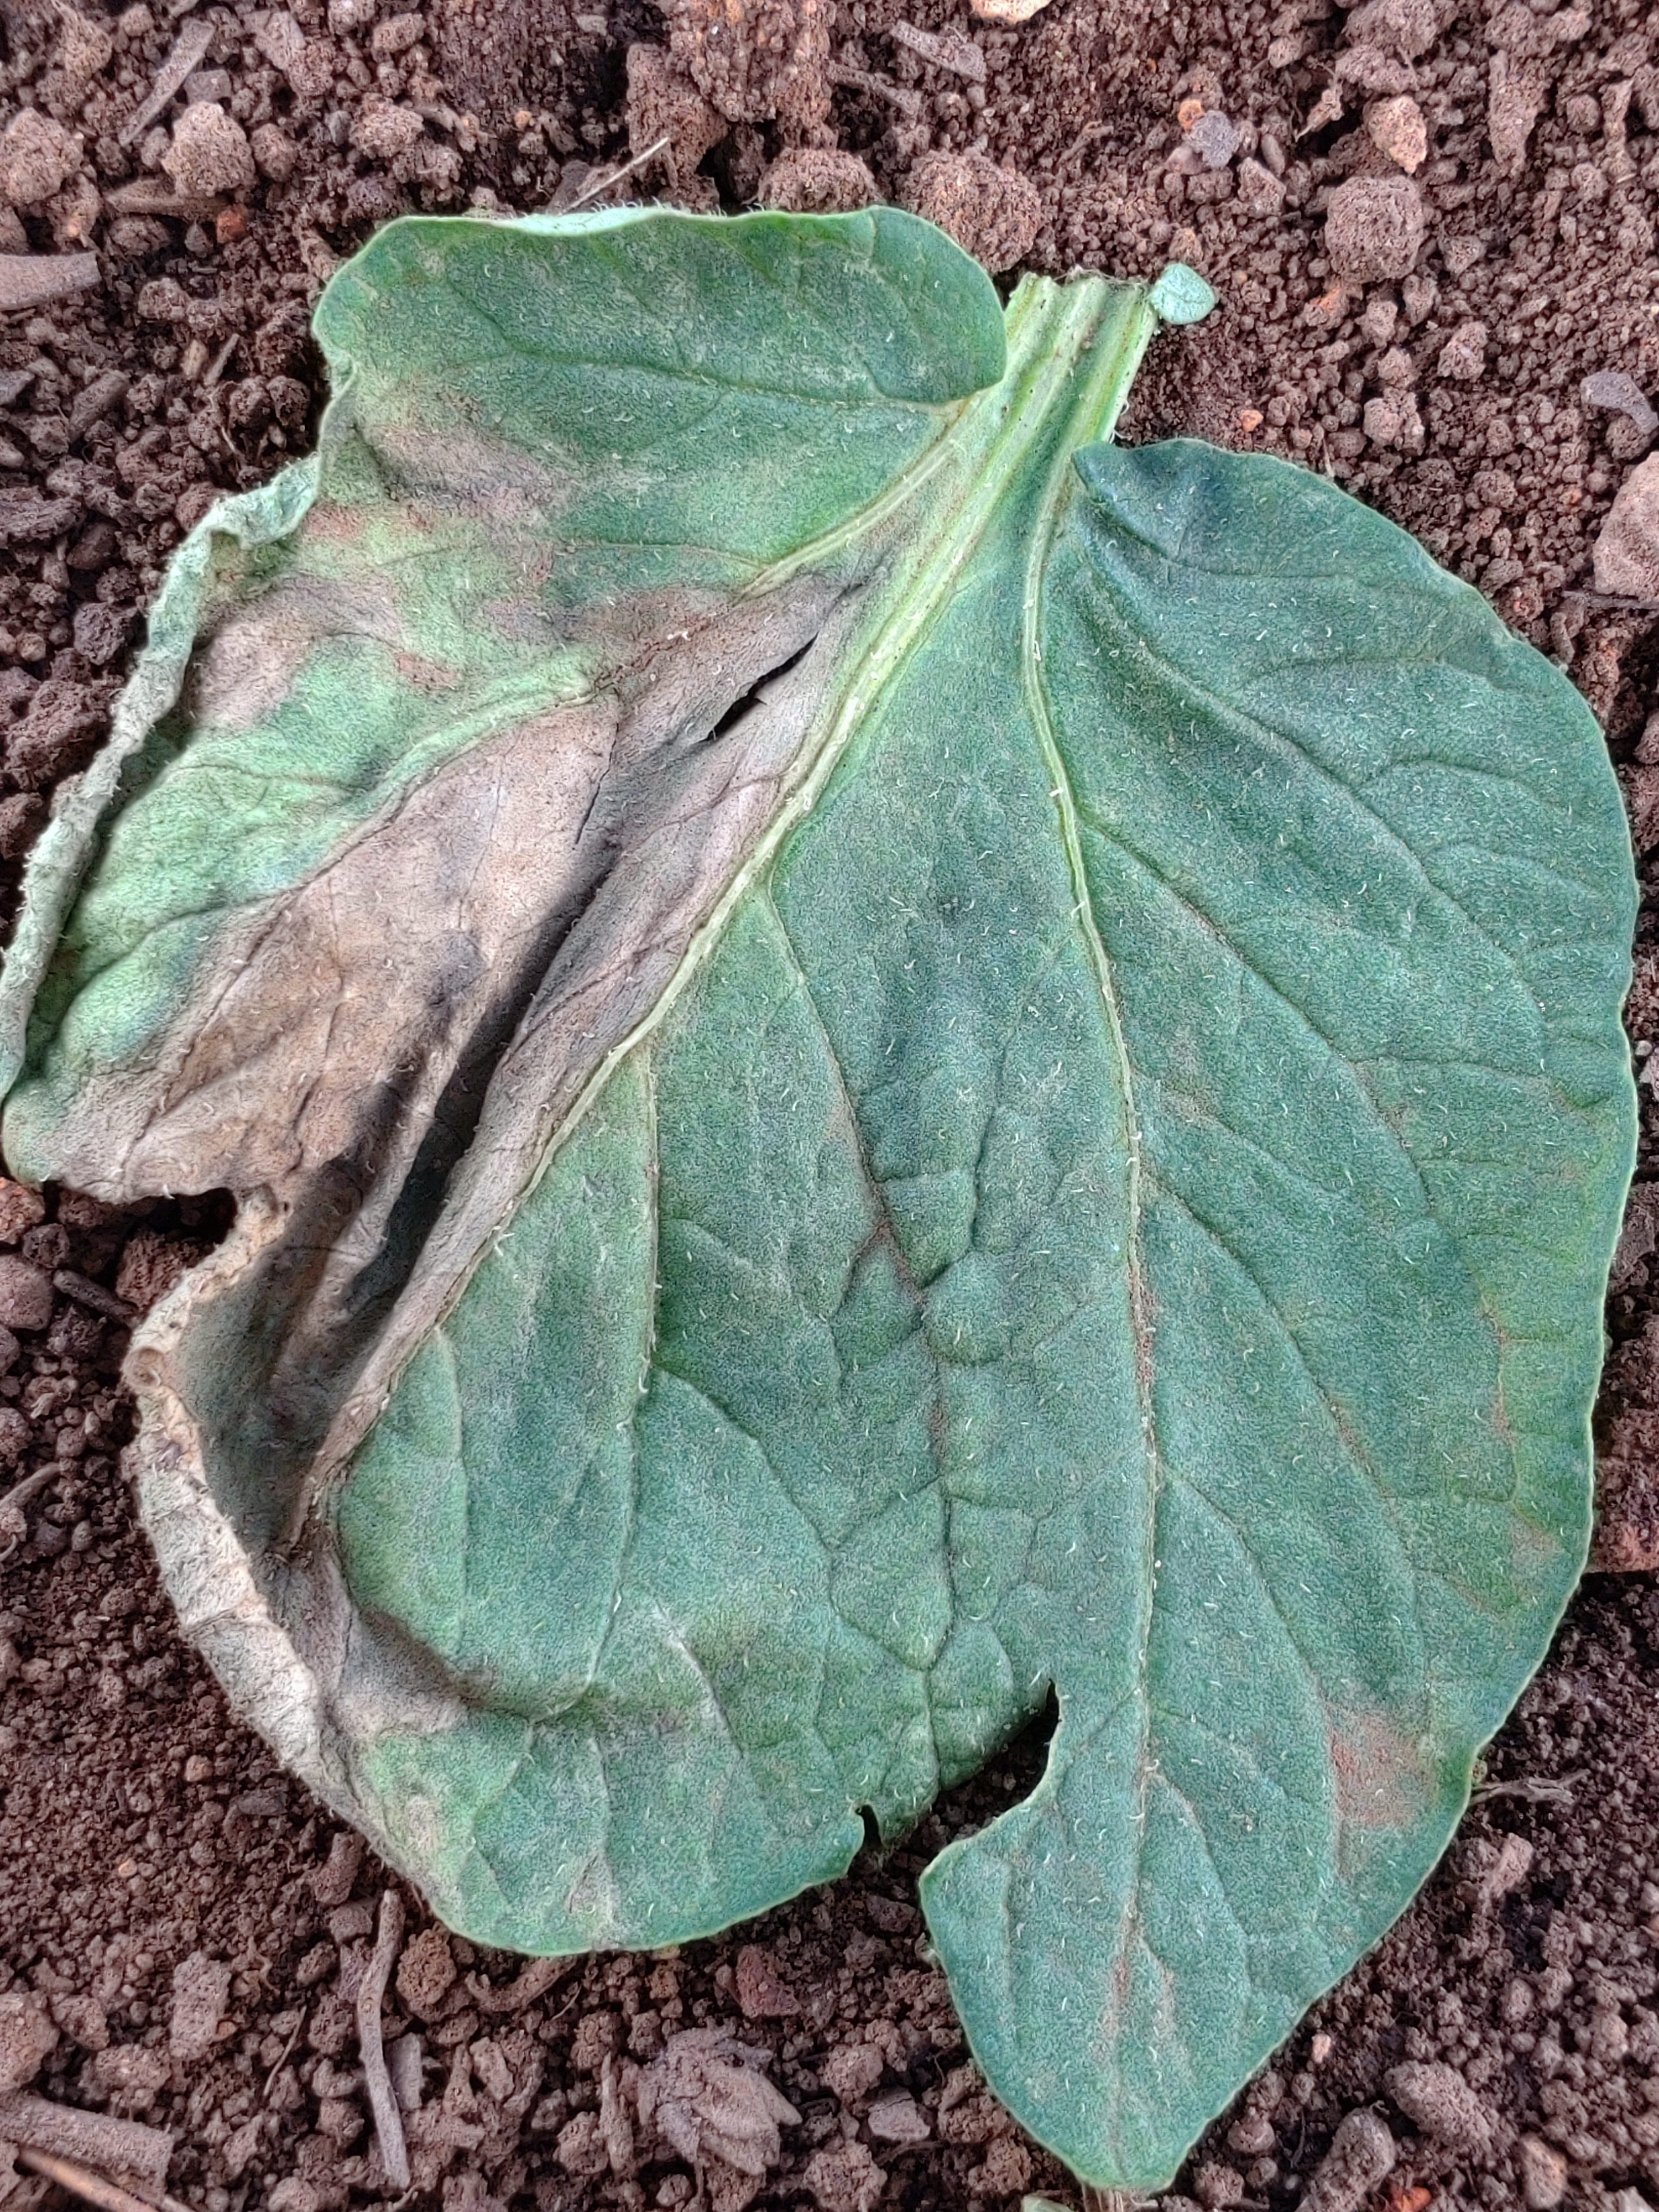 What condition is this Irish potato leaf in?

early blight
